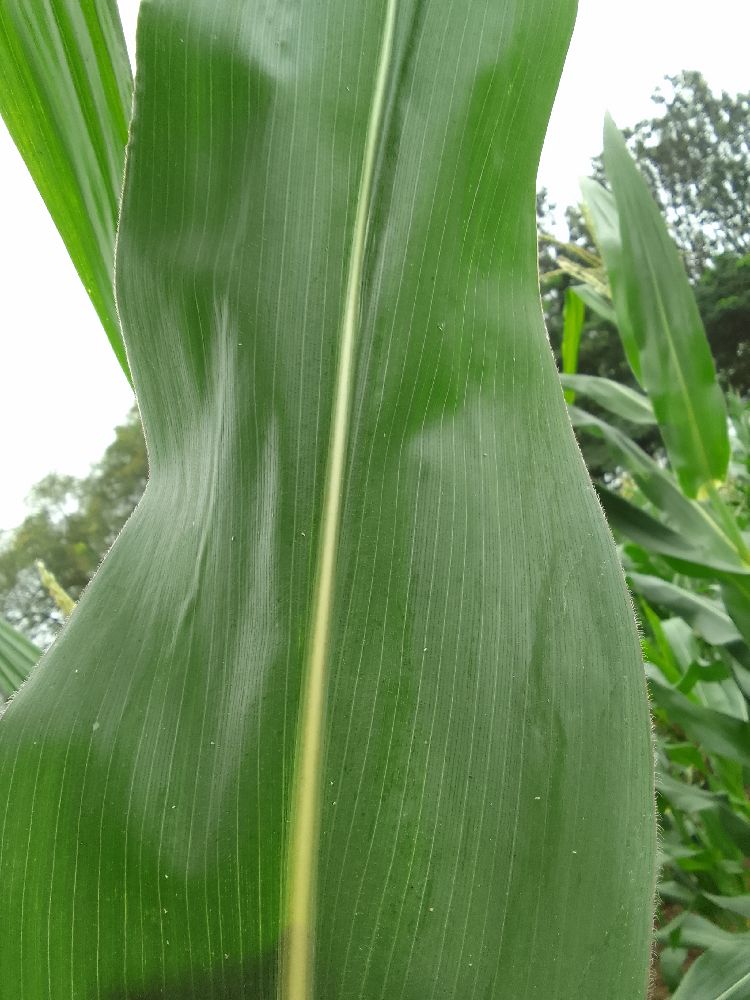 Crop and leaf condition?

maize, healthy
